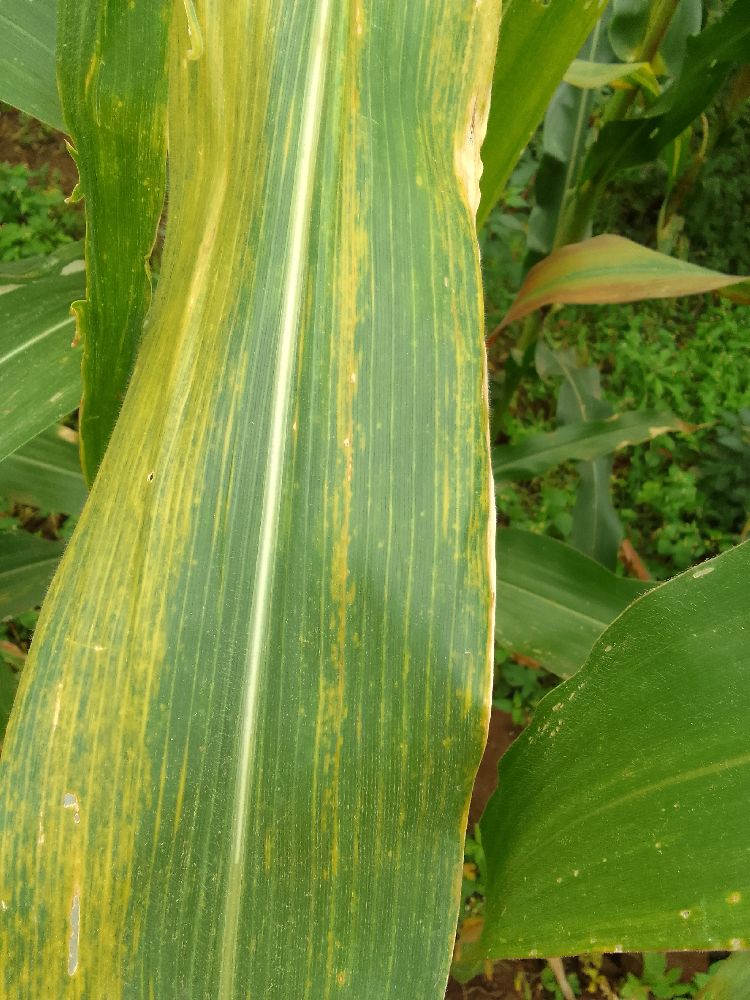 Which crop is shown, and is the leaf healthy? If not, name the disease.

maize, maize lethal necrosis
